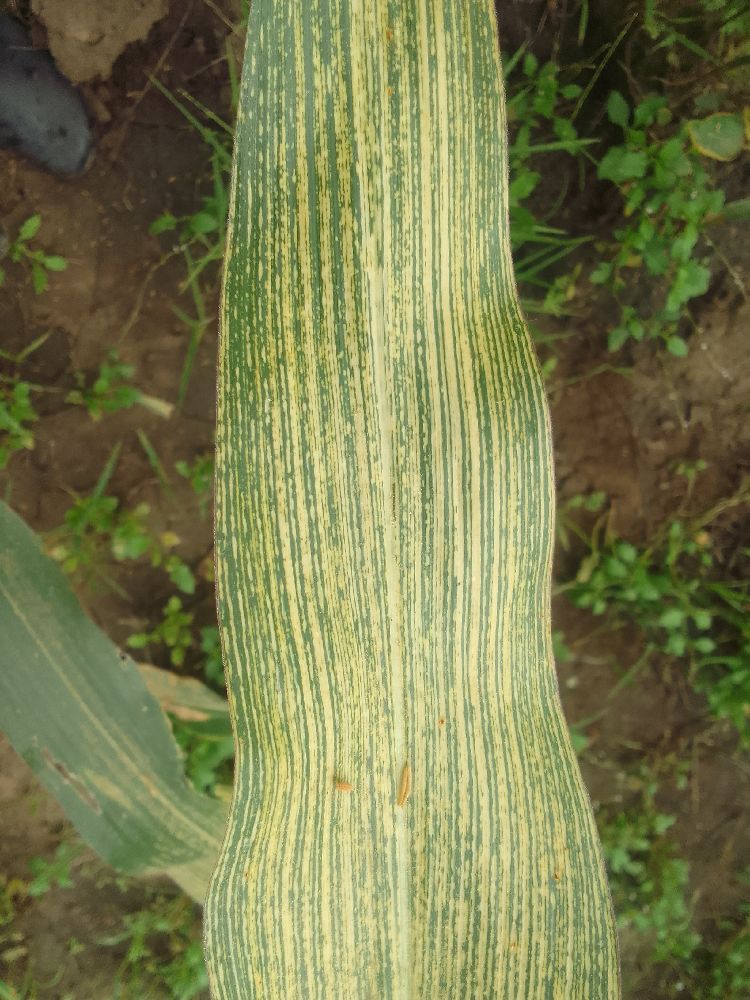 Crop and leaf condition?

maize, maize streak virus
